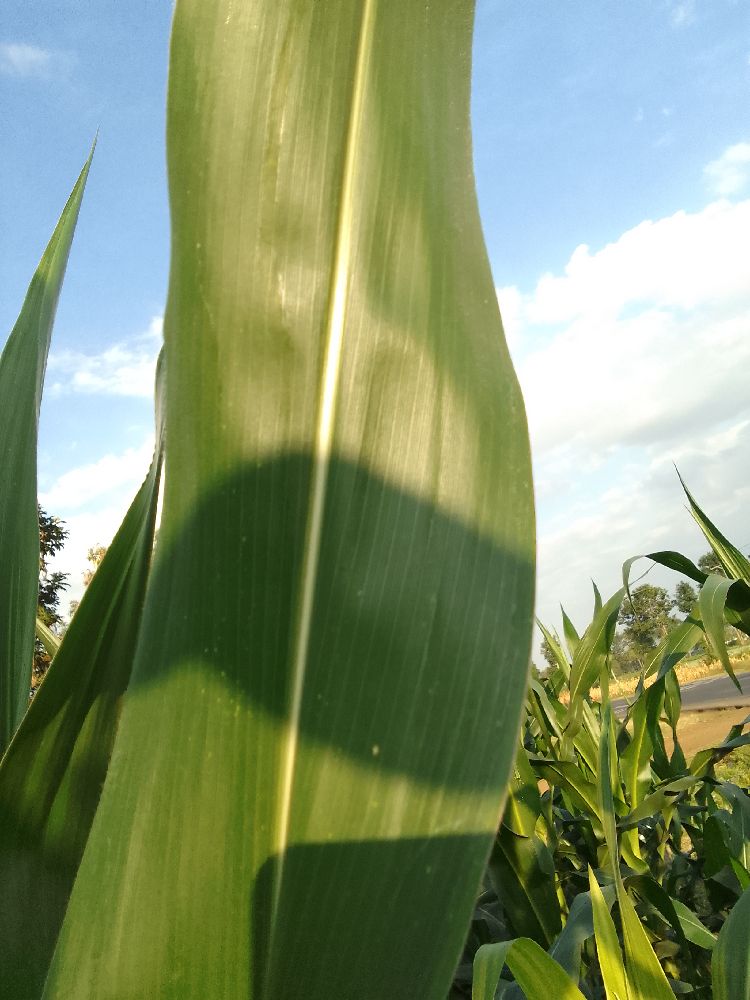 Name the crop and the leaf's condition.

maize, healthy
